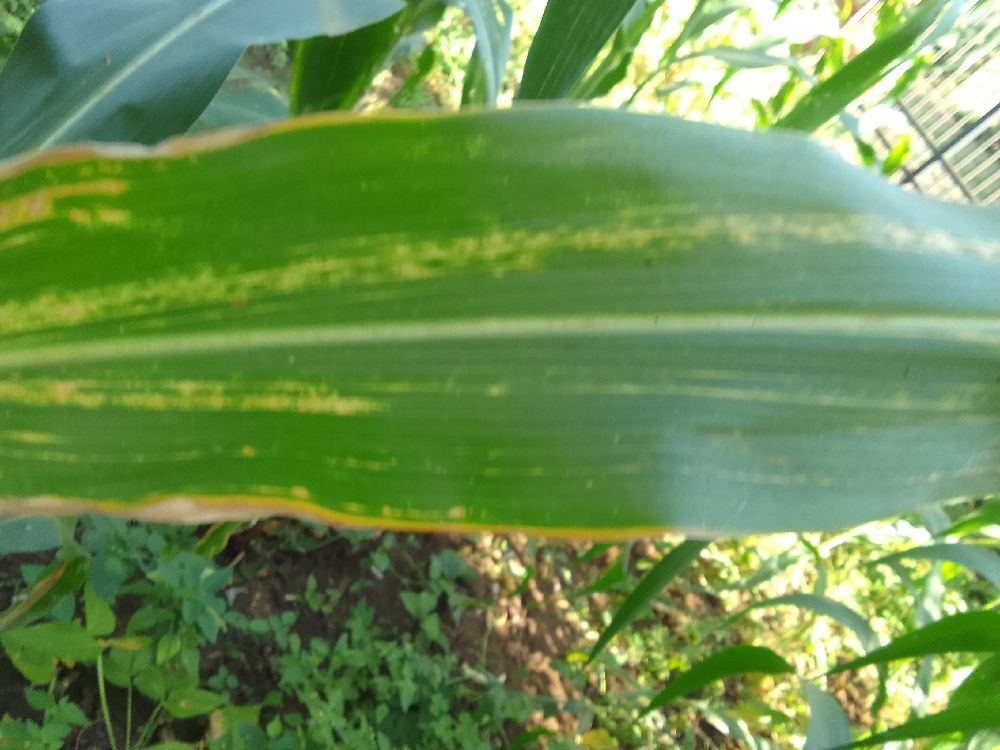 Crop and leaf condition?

maize, maize lethal necrosis
